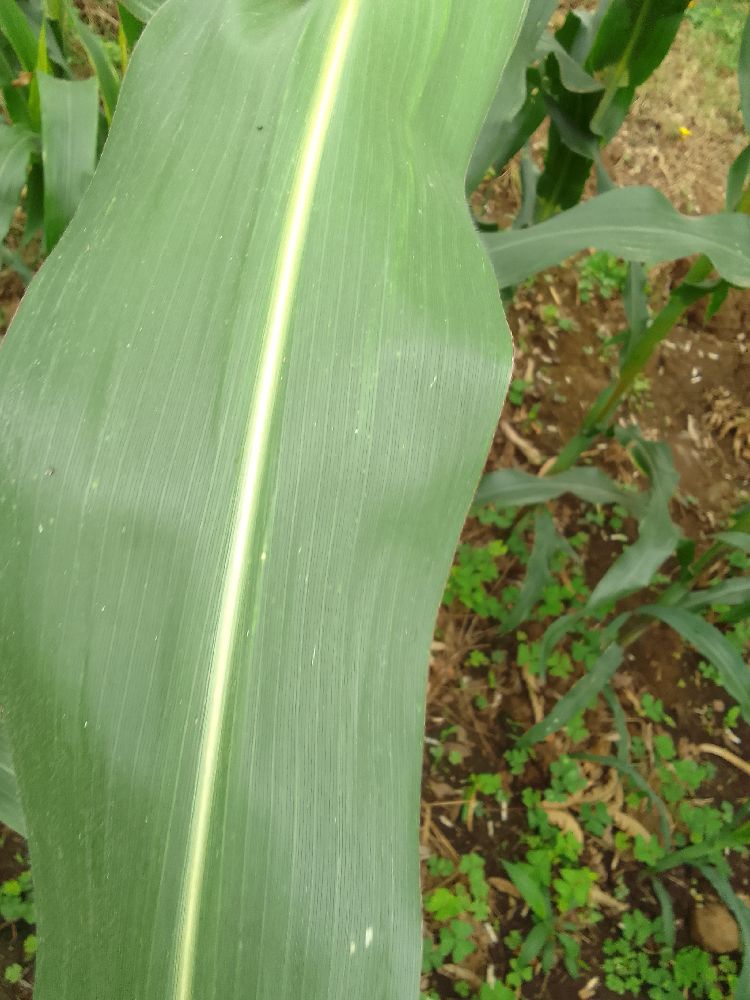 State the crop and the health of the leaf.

maize, healthy
